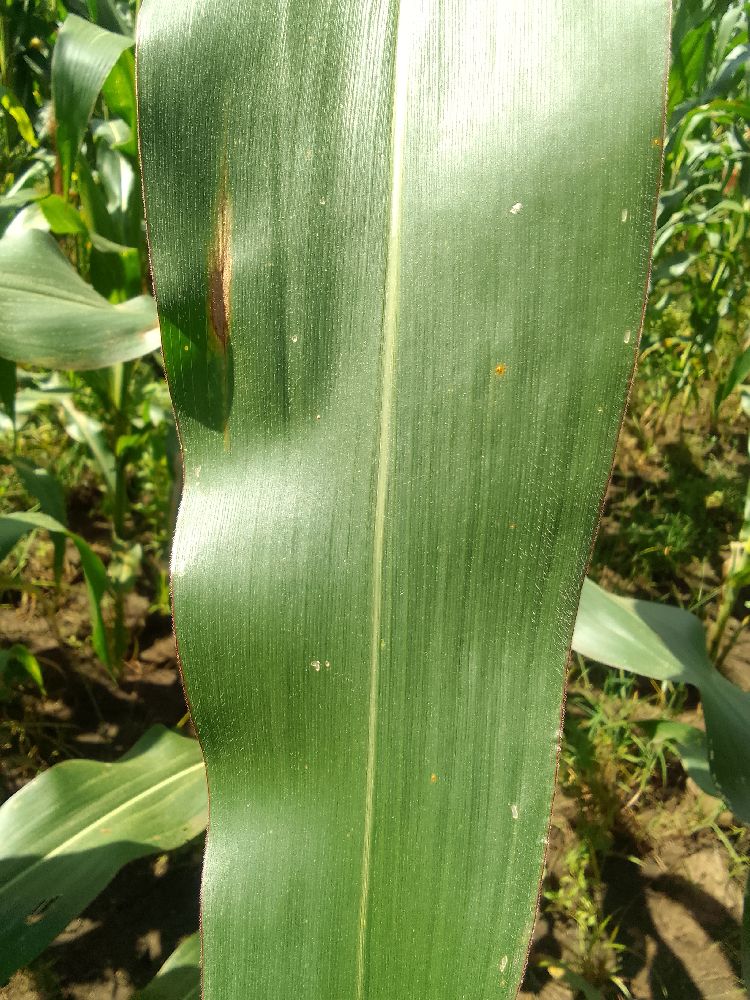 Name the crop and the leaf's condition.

maize, healthy
